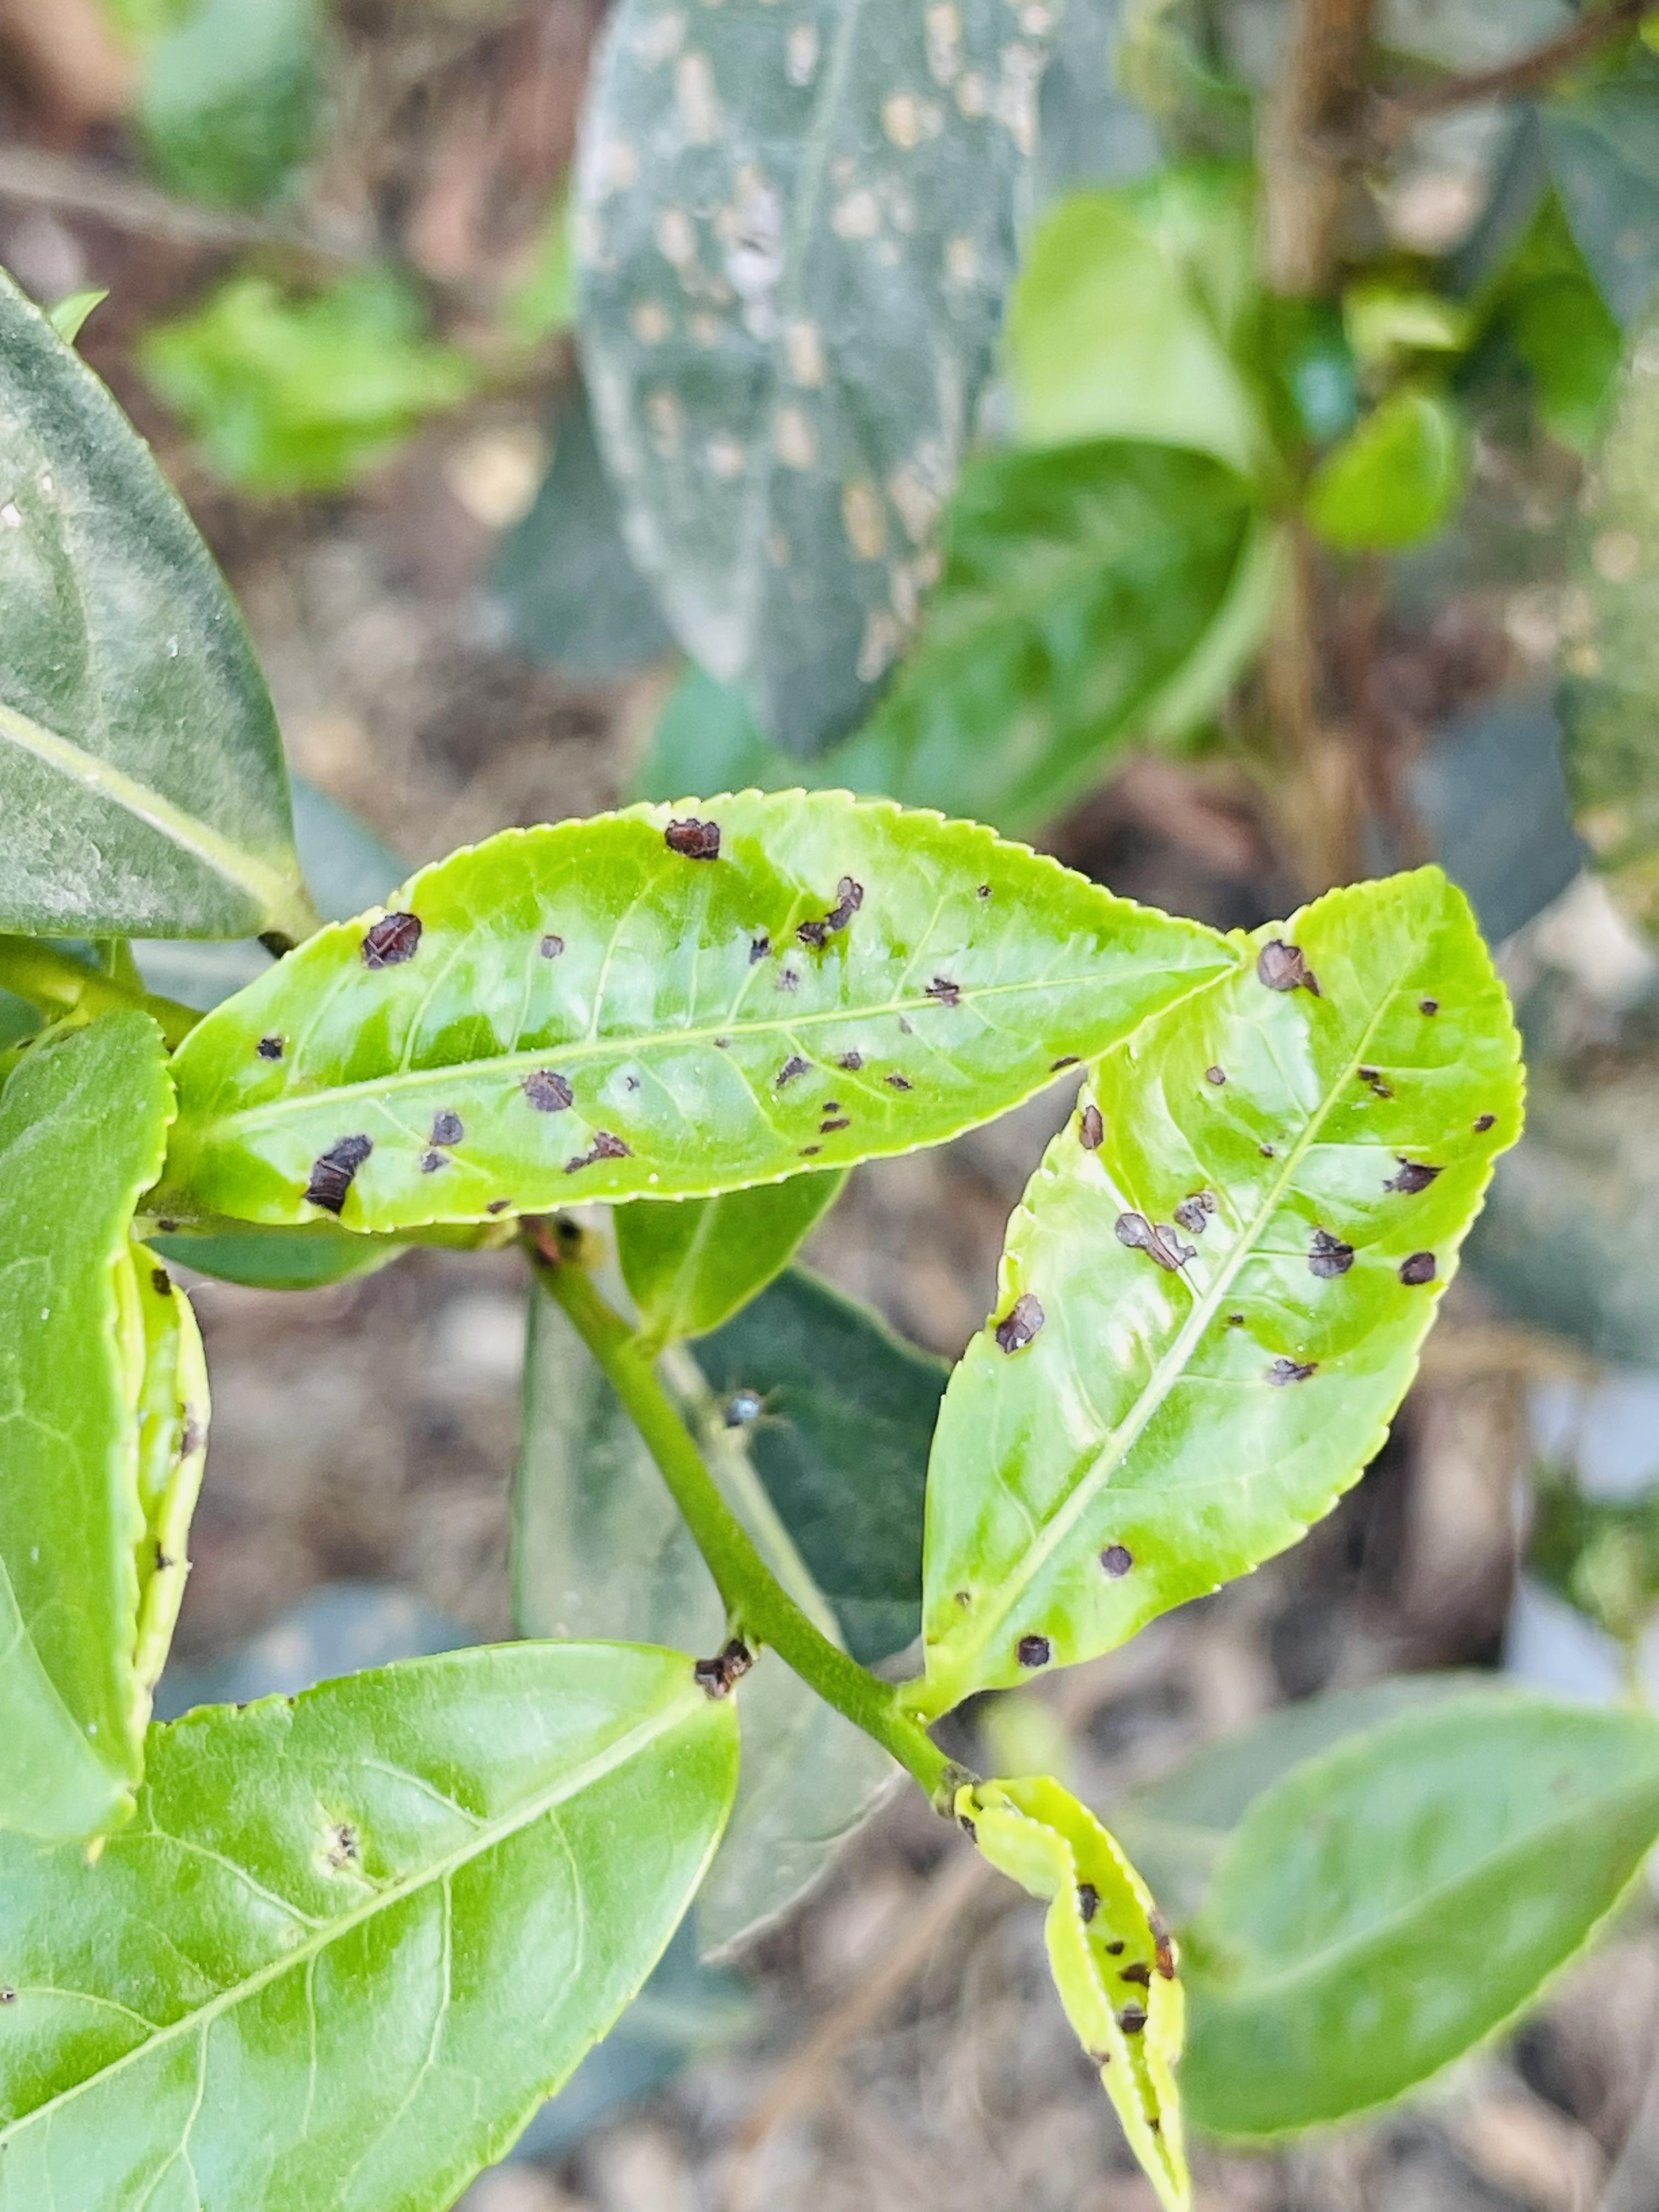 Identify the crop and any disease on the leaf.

tea, helopeltis
